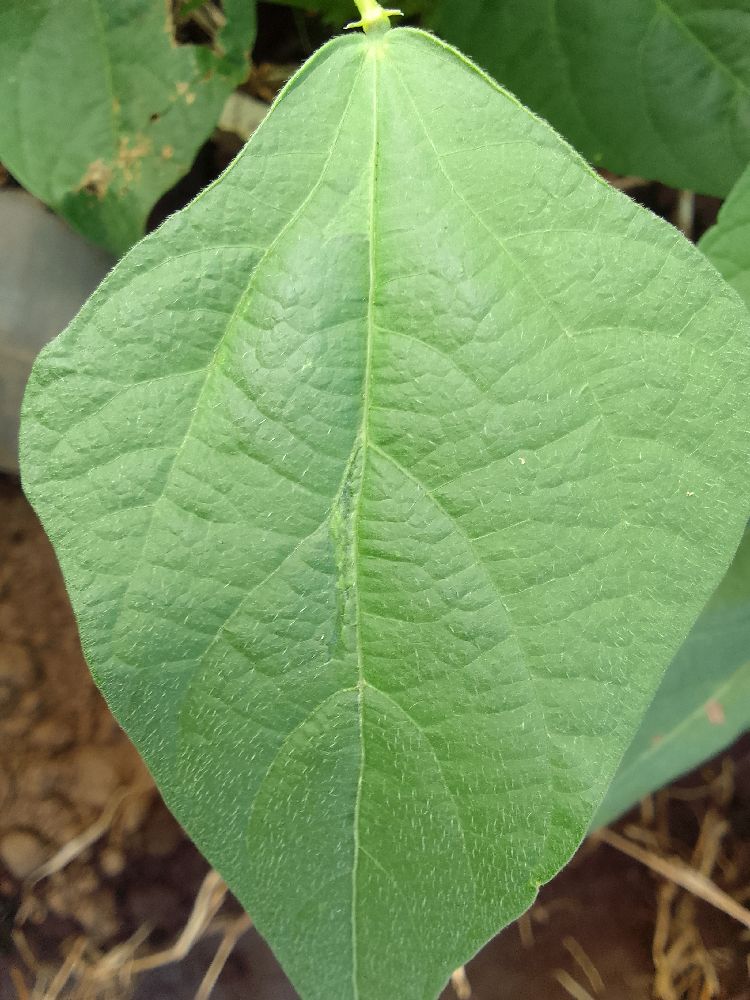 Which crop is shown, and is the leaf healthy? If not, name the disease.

common bean, healthy
